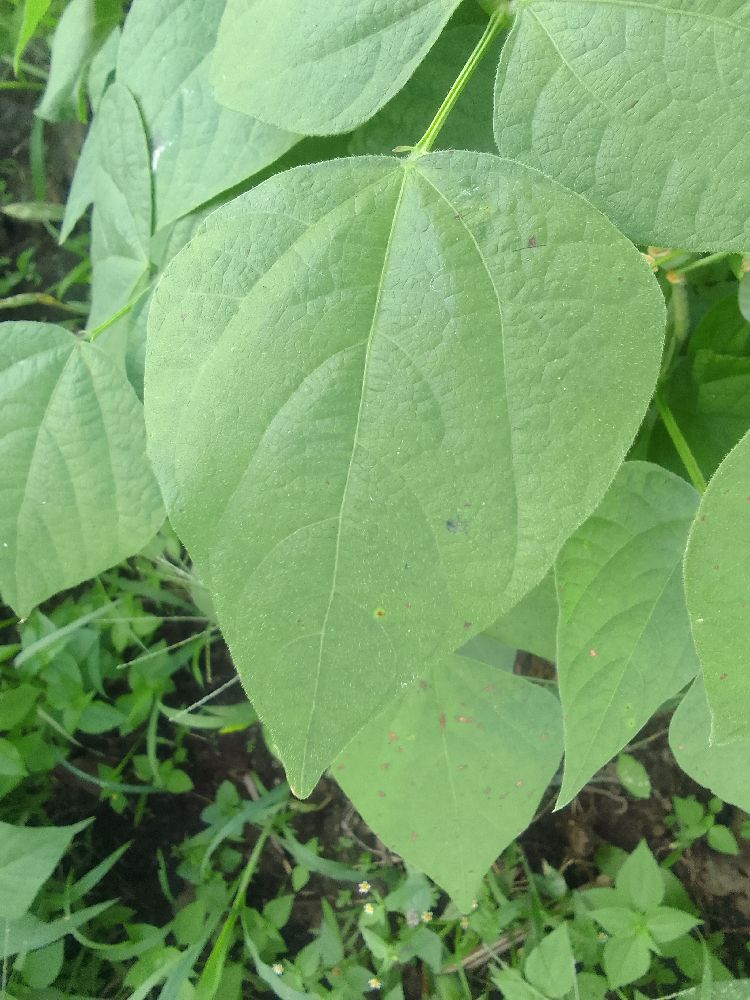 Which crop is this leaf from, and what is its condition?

common bean, healthy
